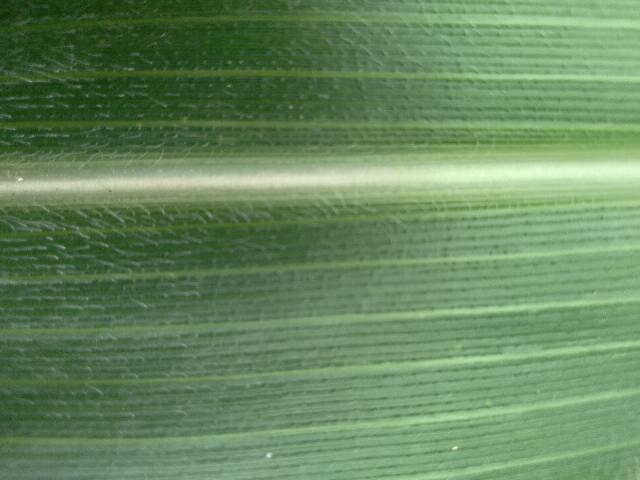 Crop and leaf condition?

maize, healthy
